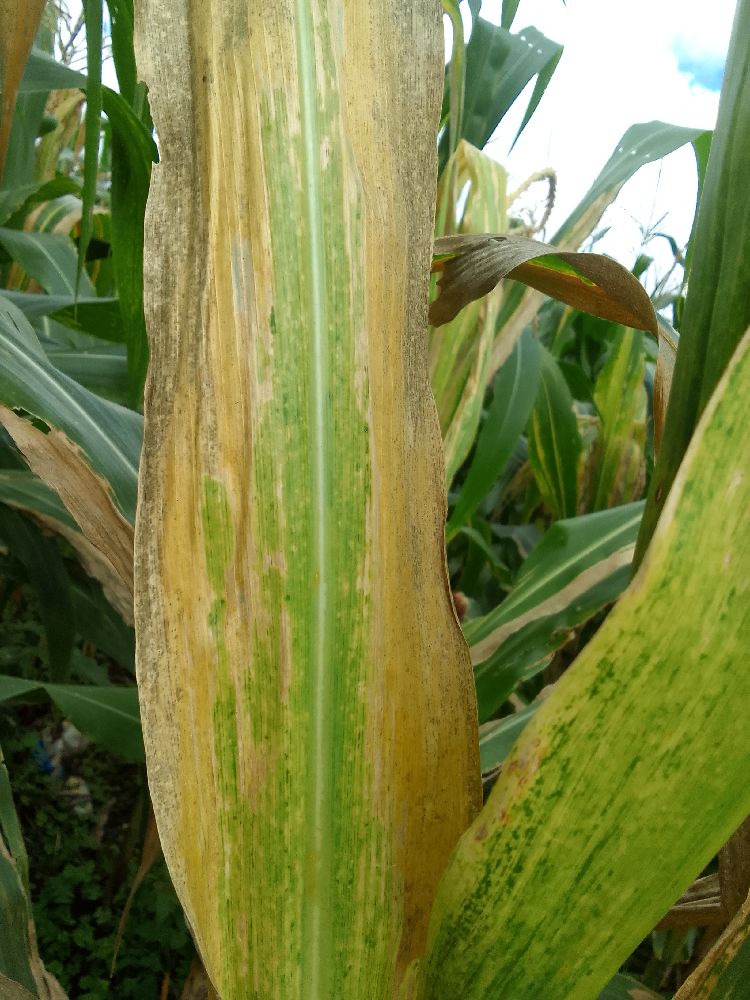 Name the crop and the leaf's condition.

maize, maize lethal necrosis
